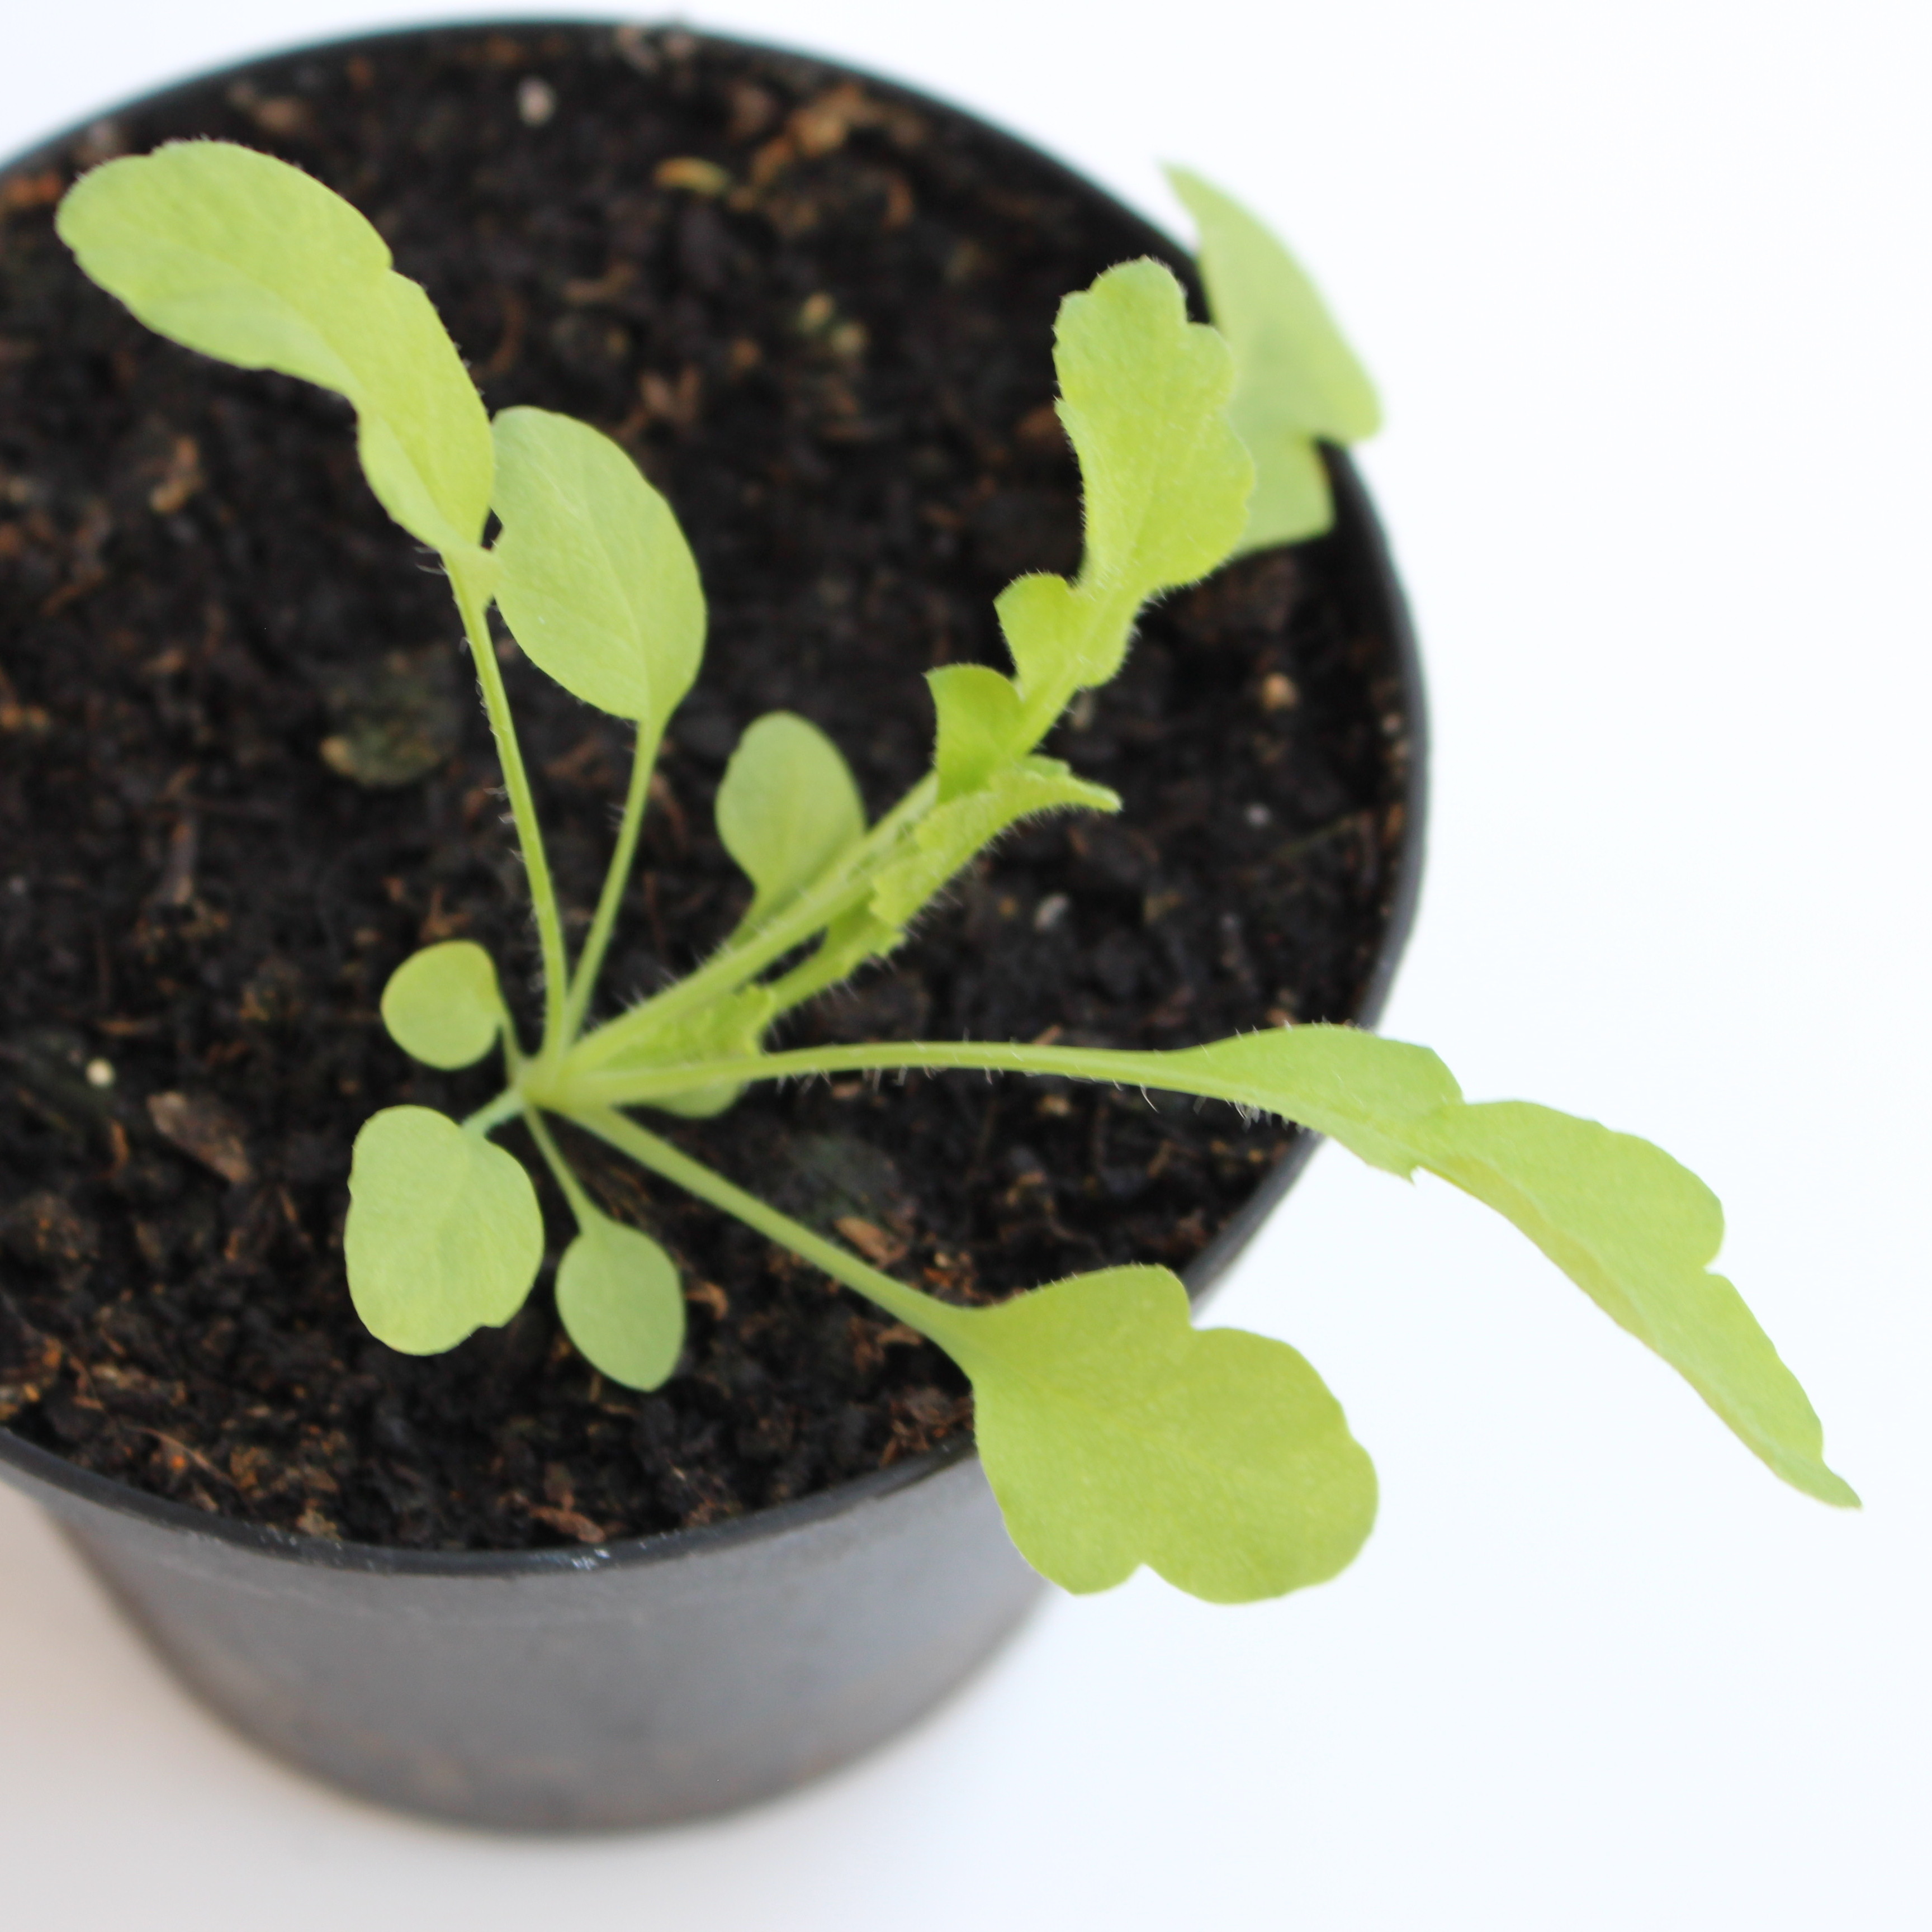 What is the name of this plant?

Papaver rhoeas
